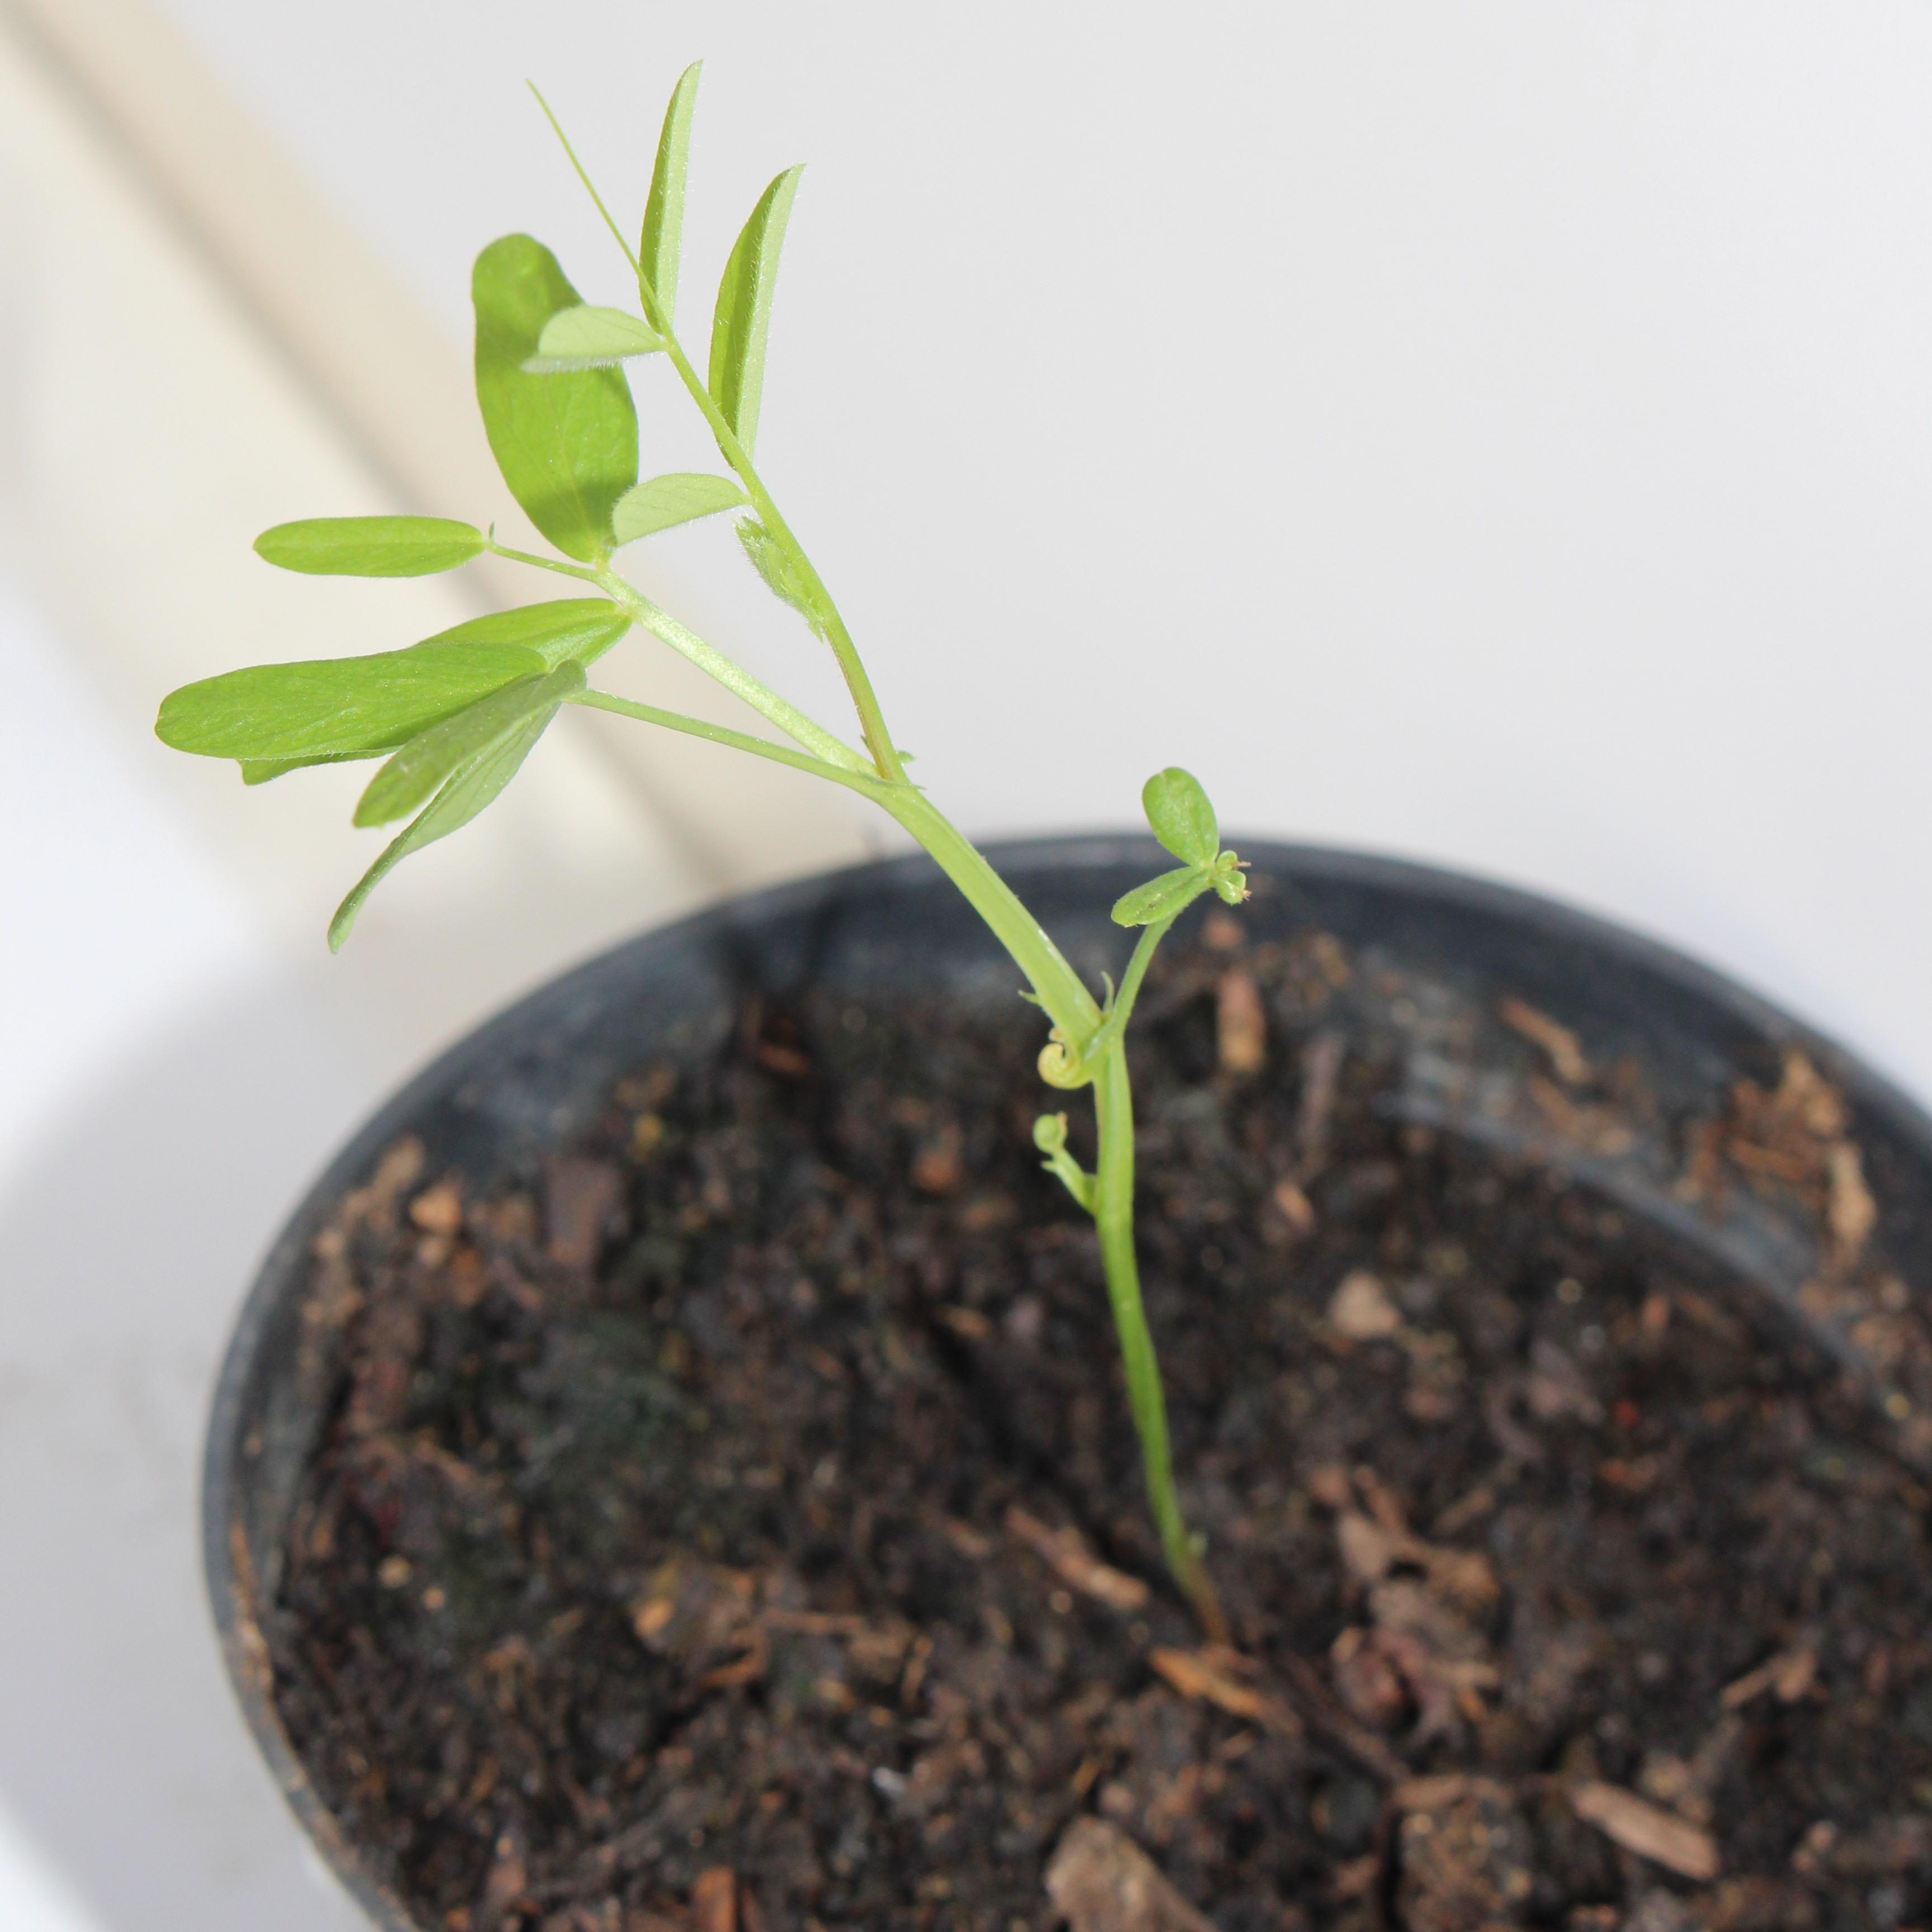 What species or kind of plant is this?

Vicia sativa
